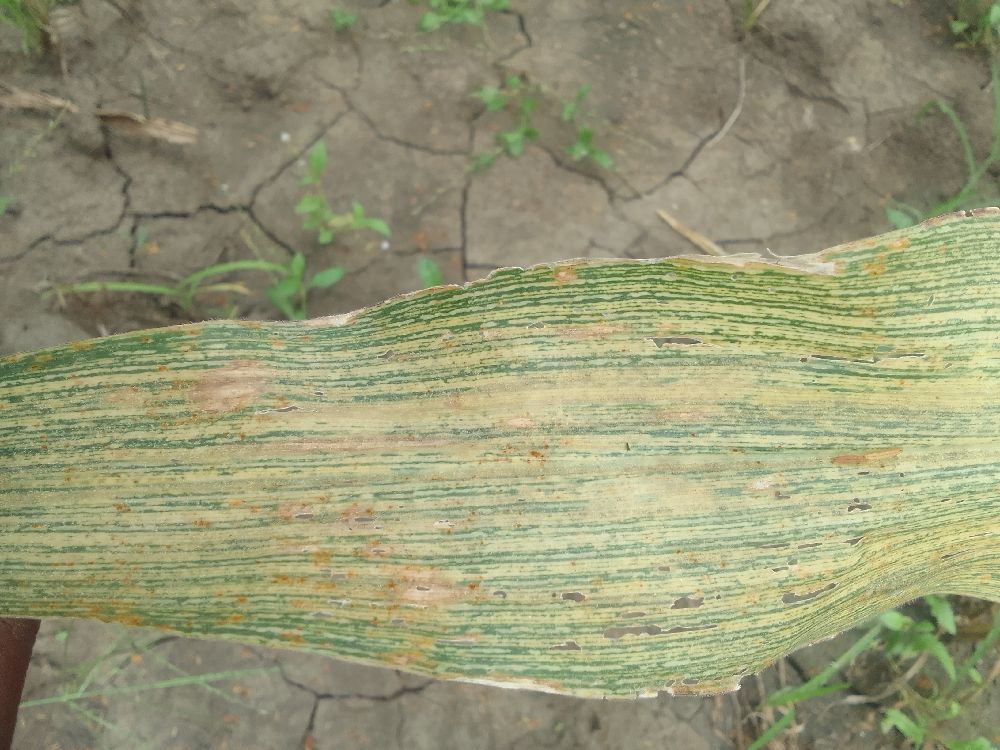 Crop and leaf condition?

maize, maize streak virus
